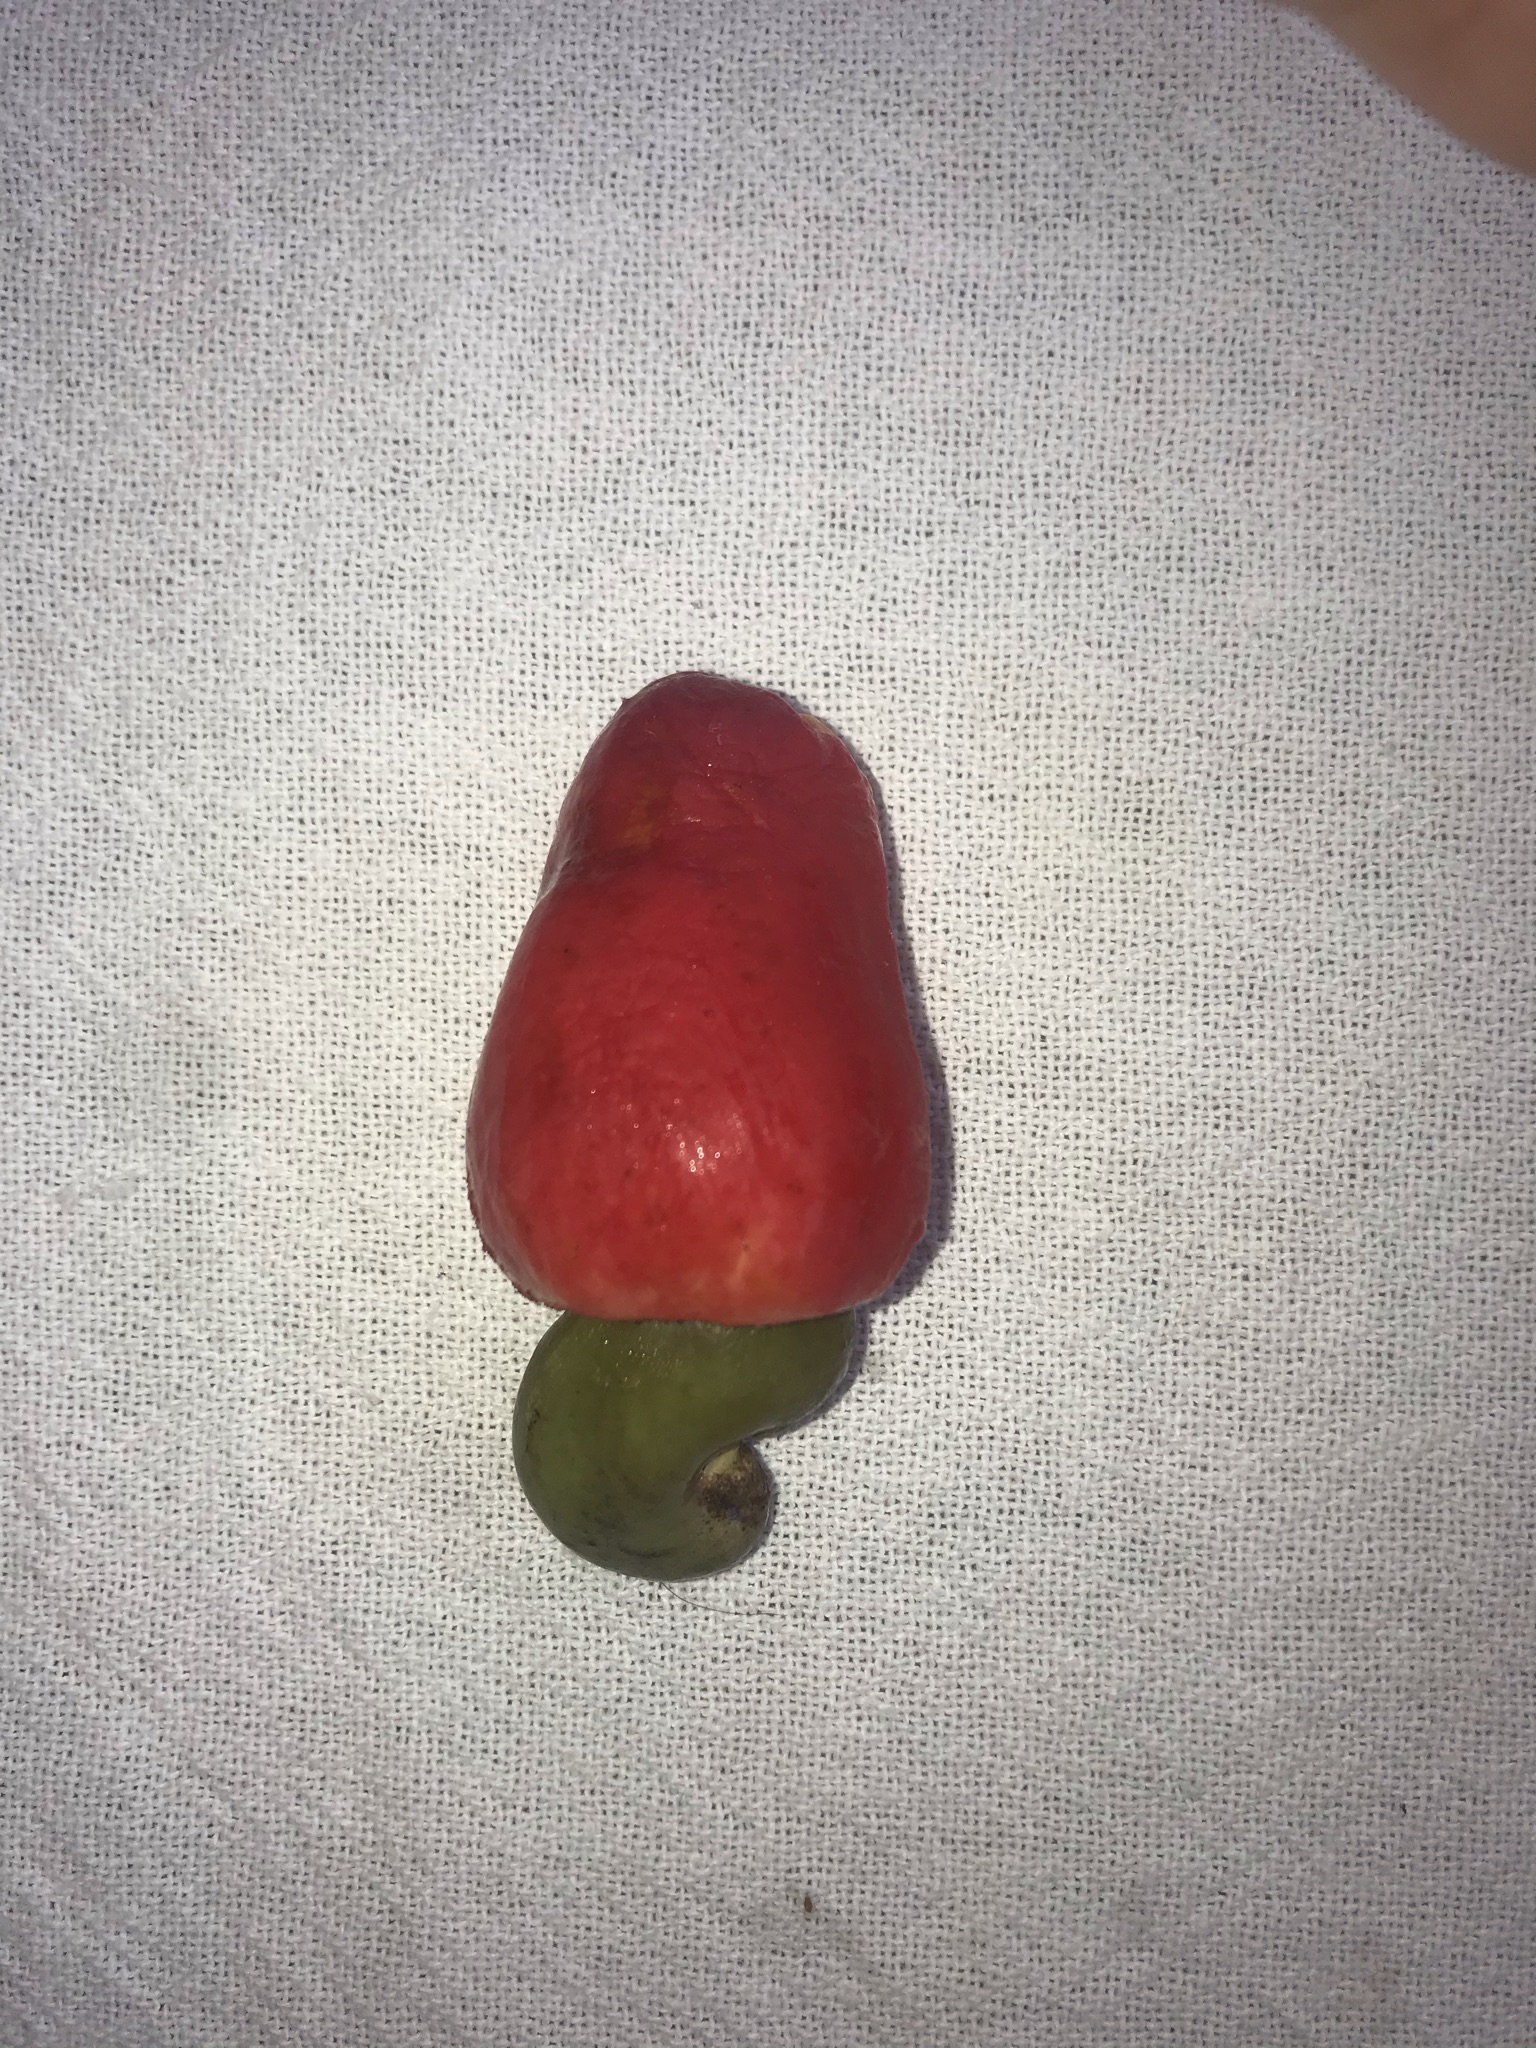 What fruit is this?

caju vermelho
